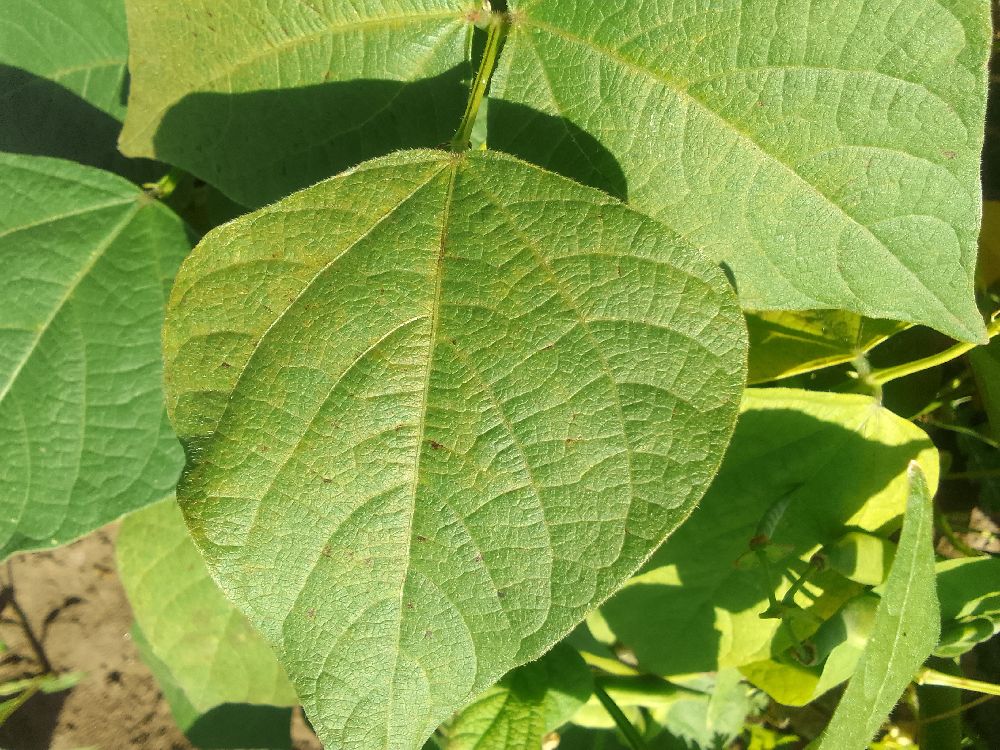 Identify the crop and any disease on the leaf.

common bean, healthy
